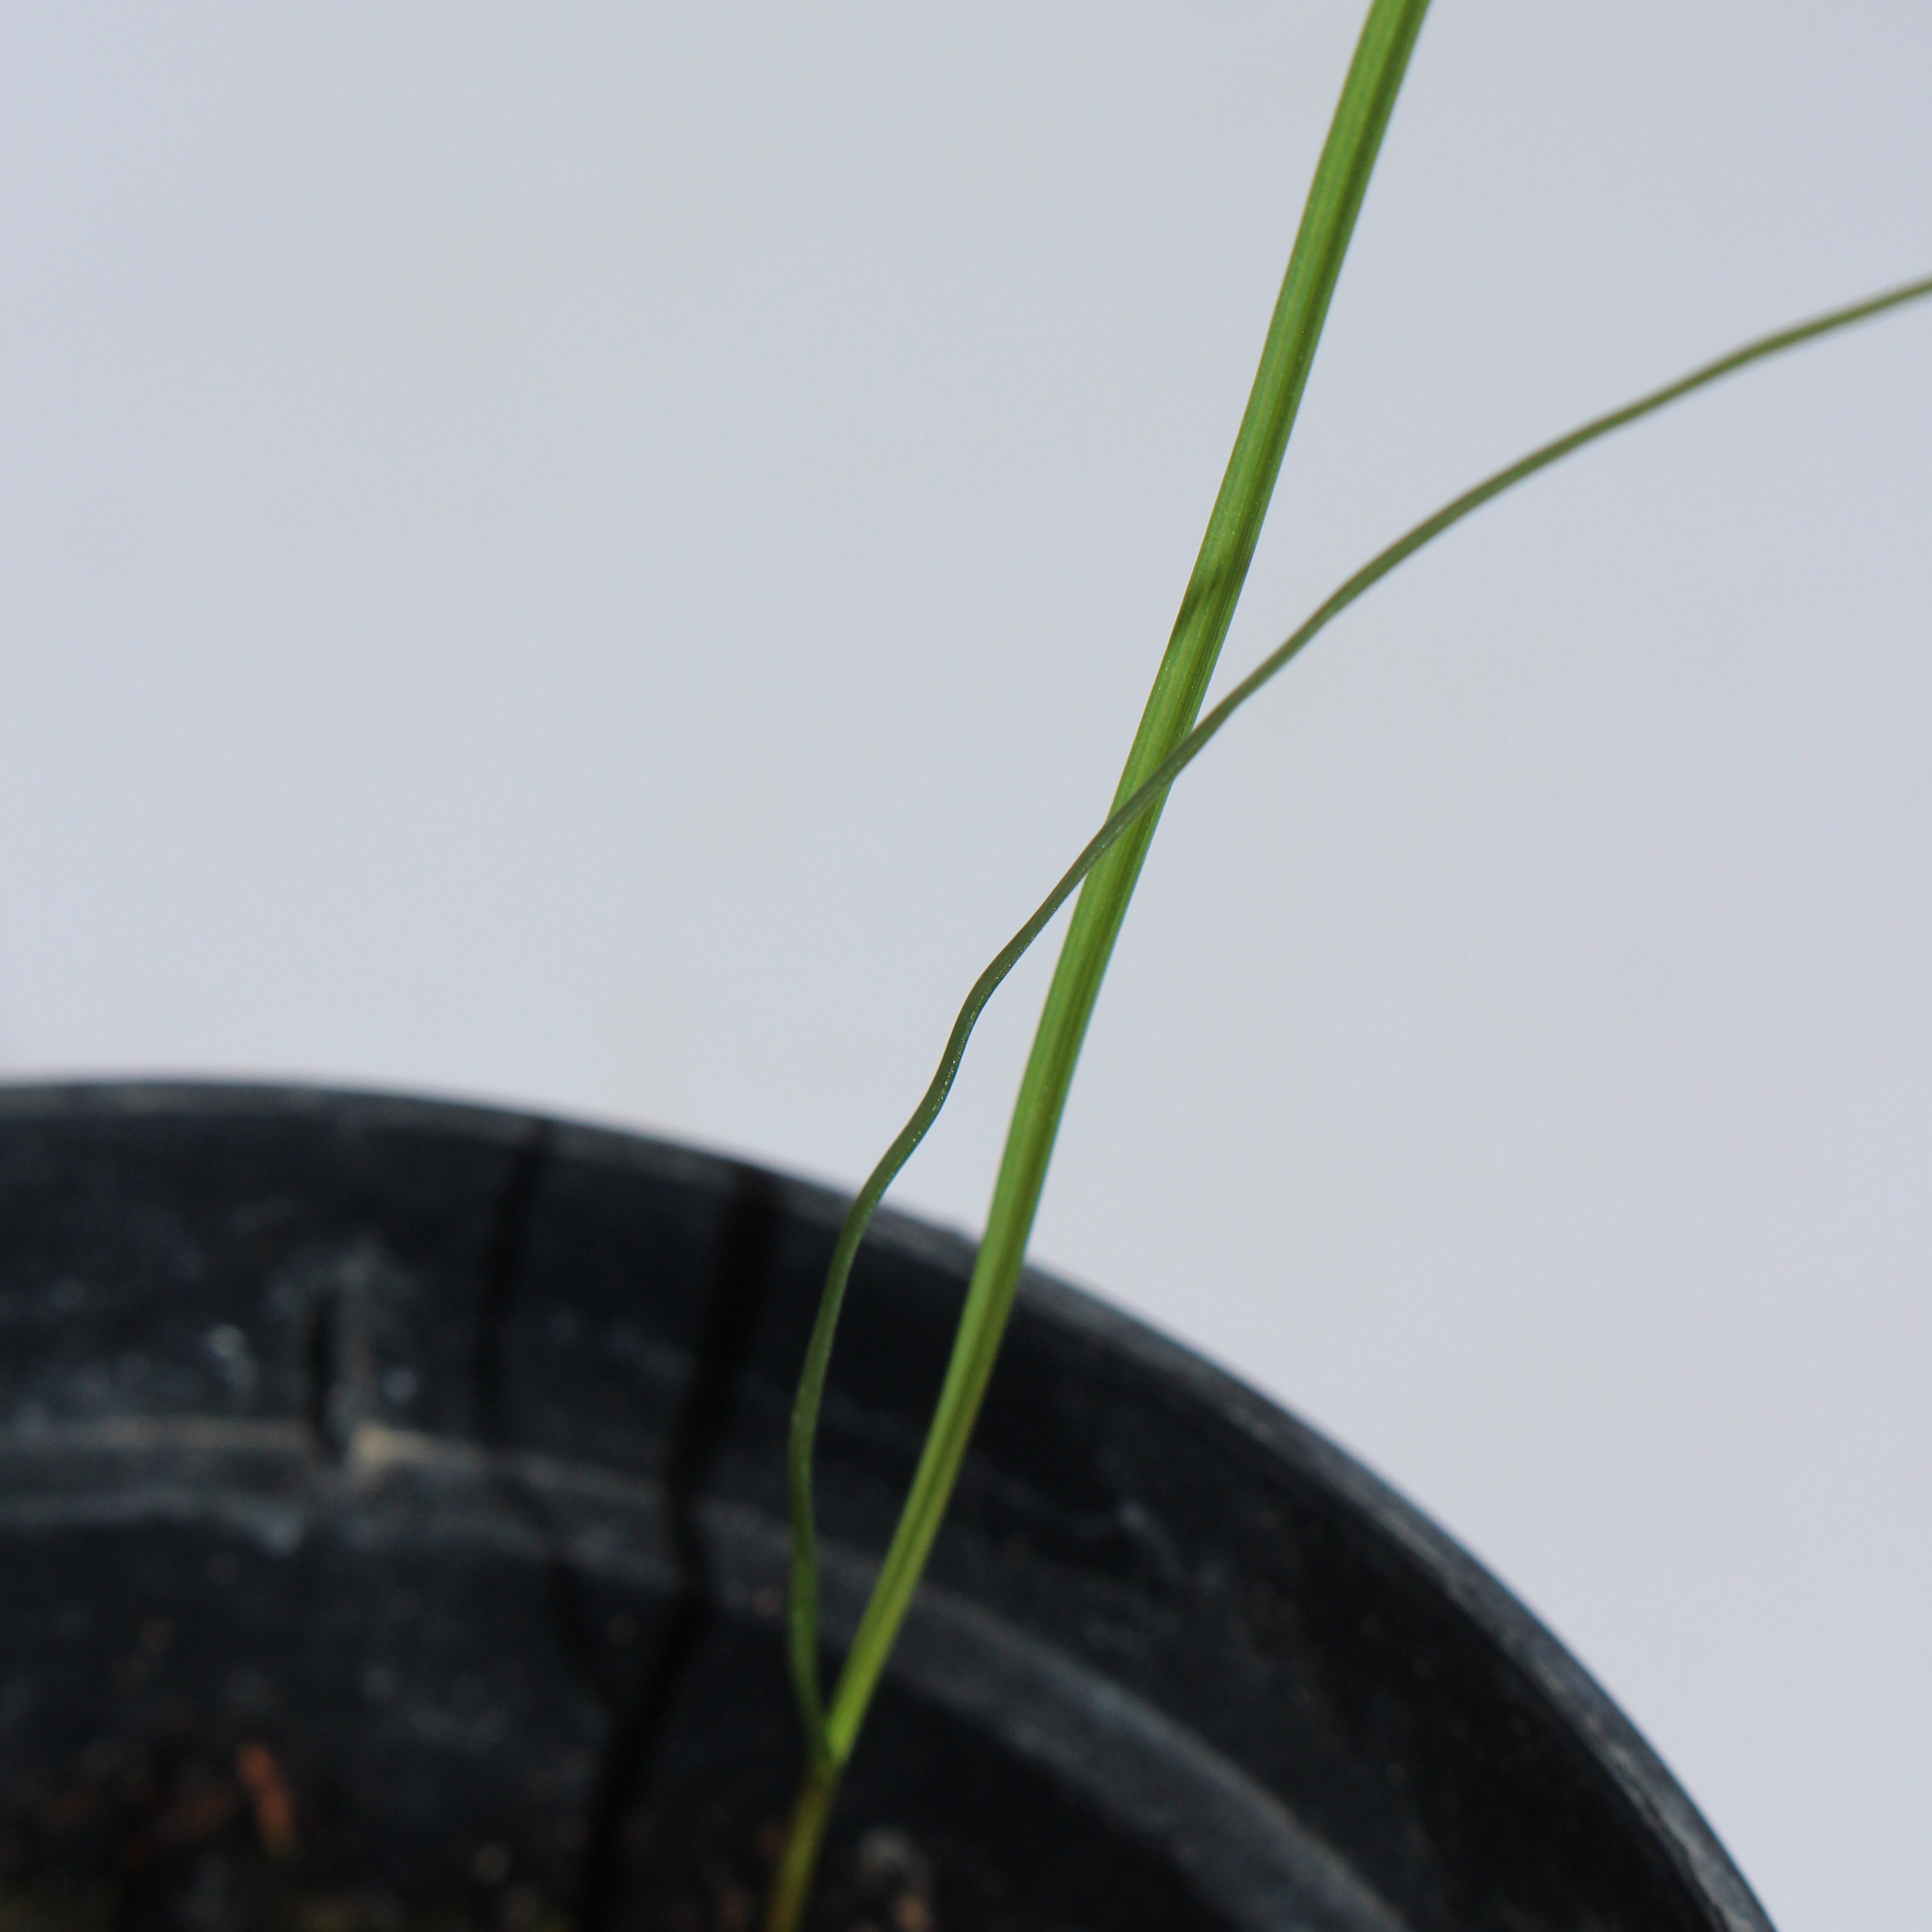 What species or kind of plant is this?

Lolium multiflorum
